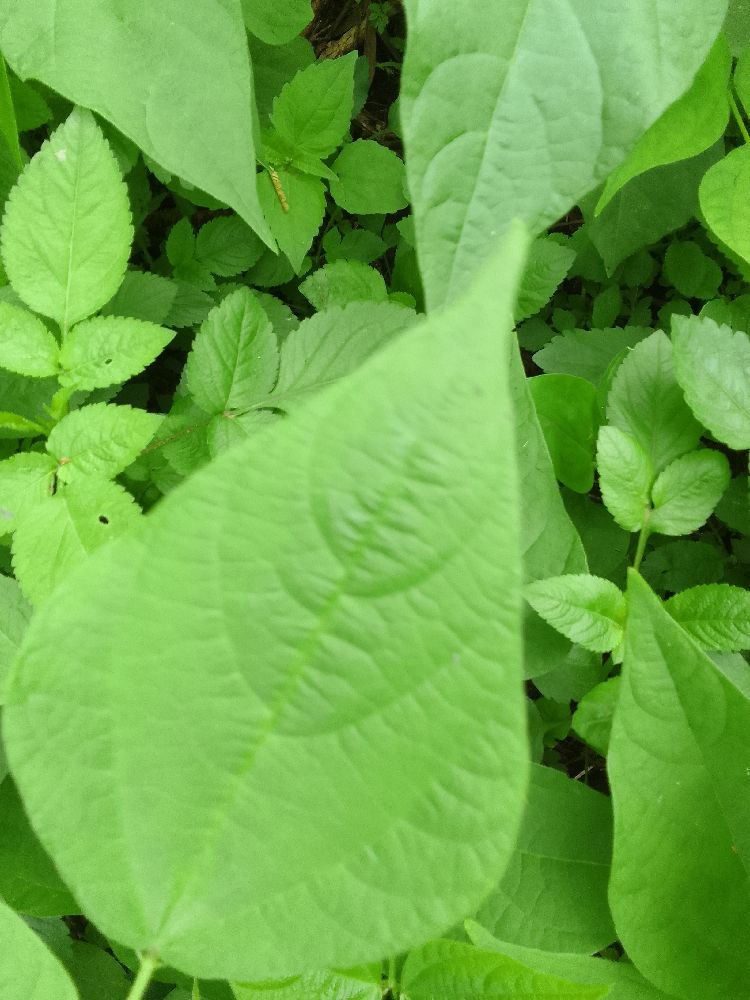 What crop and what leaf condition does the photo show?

common bean, healthy
